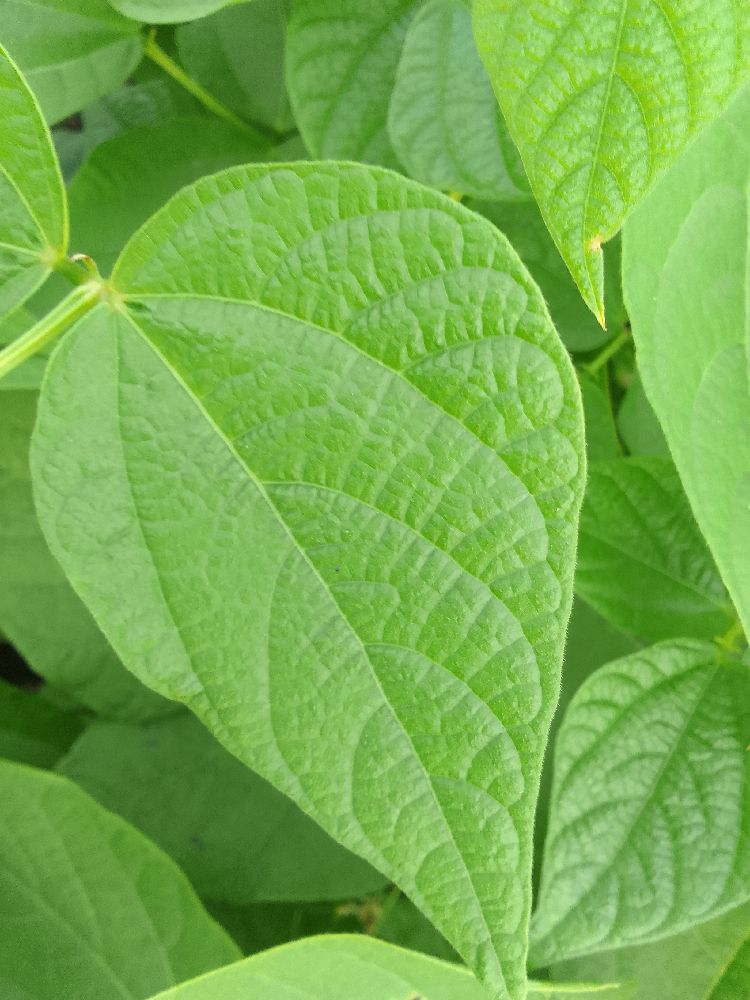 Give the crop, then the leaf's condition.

common bean, healthy
